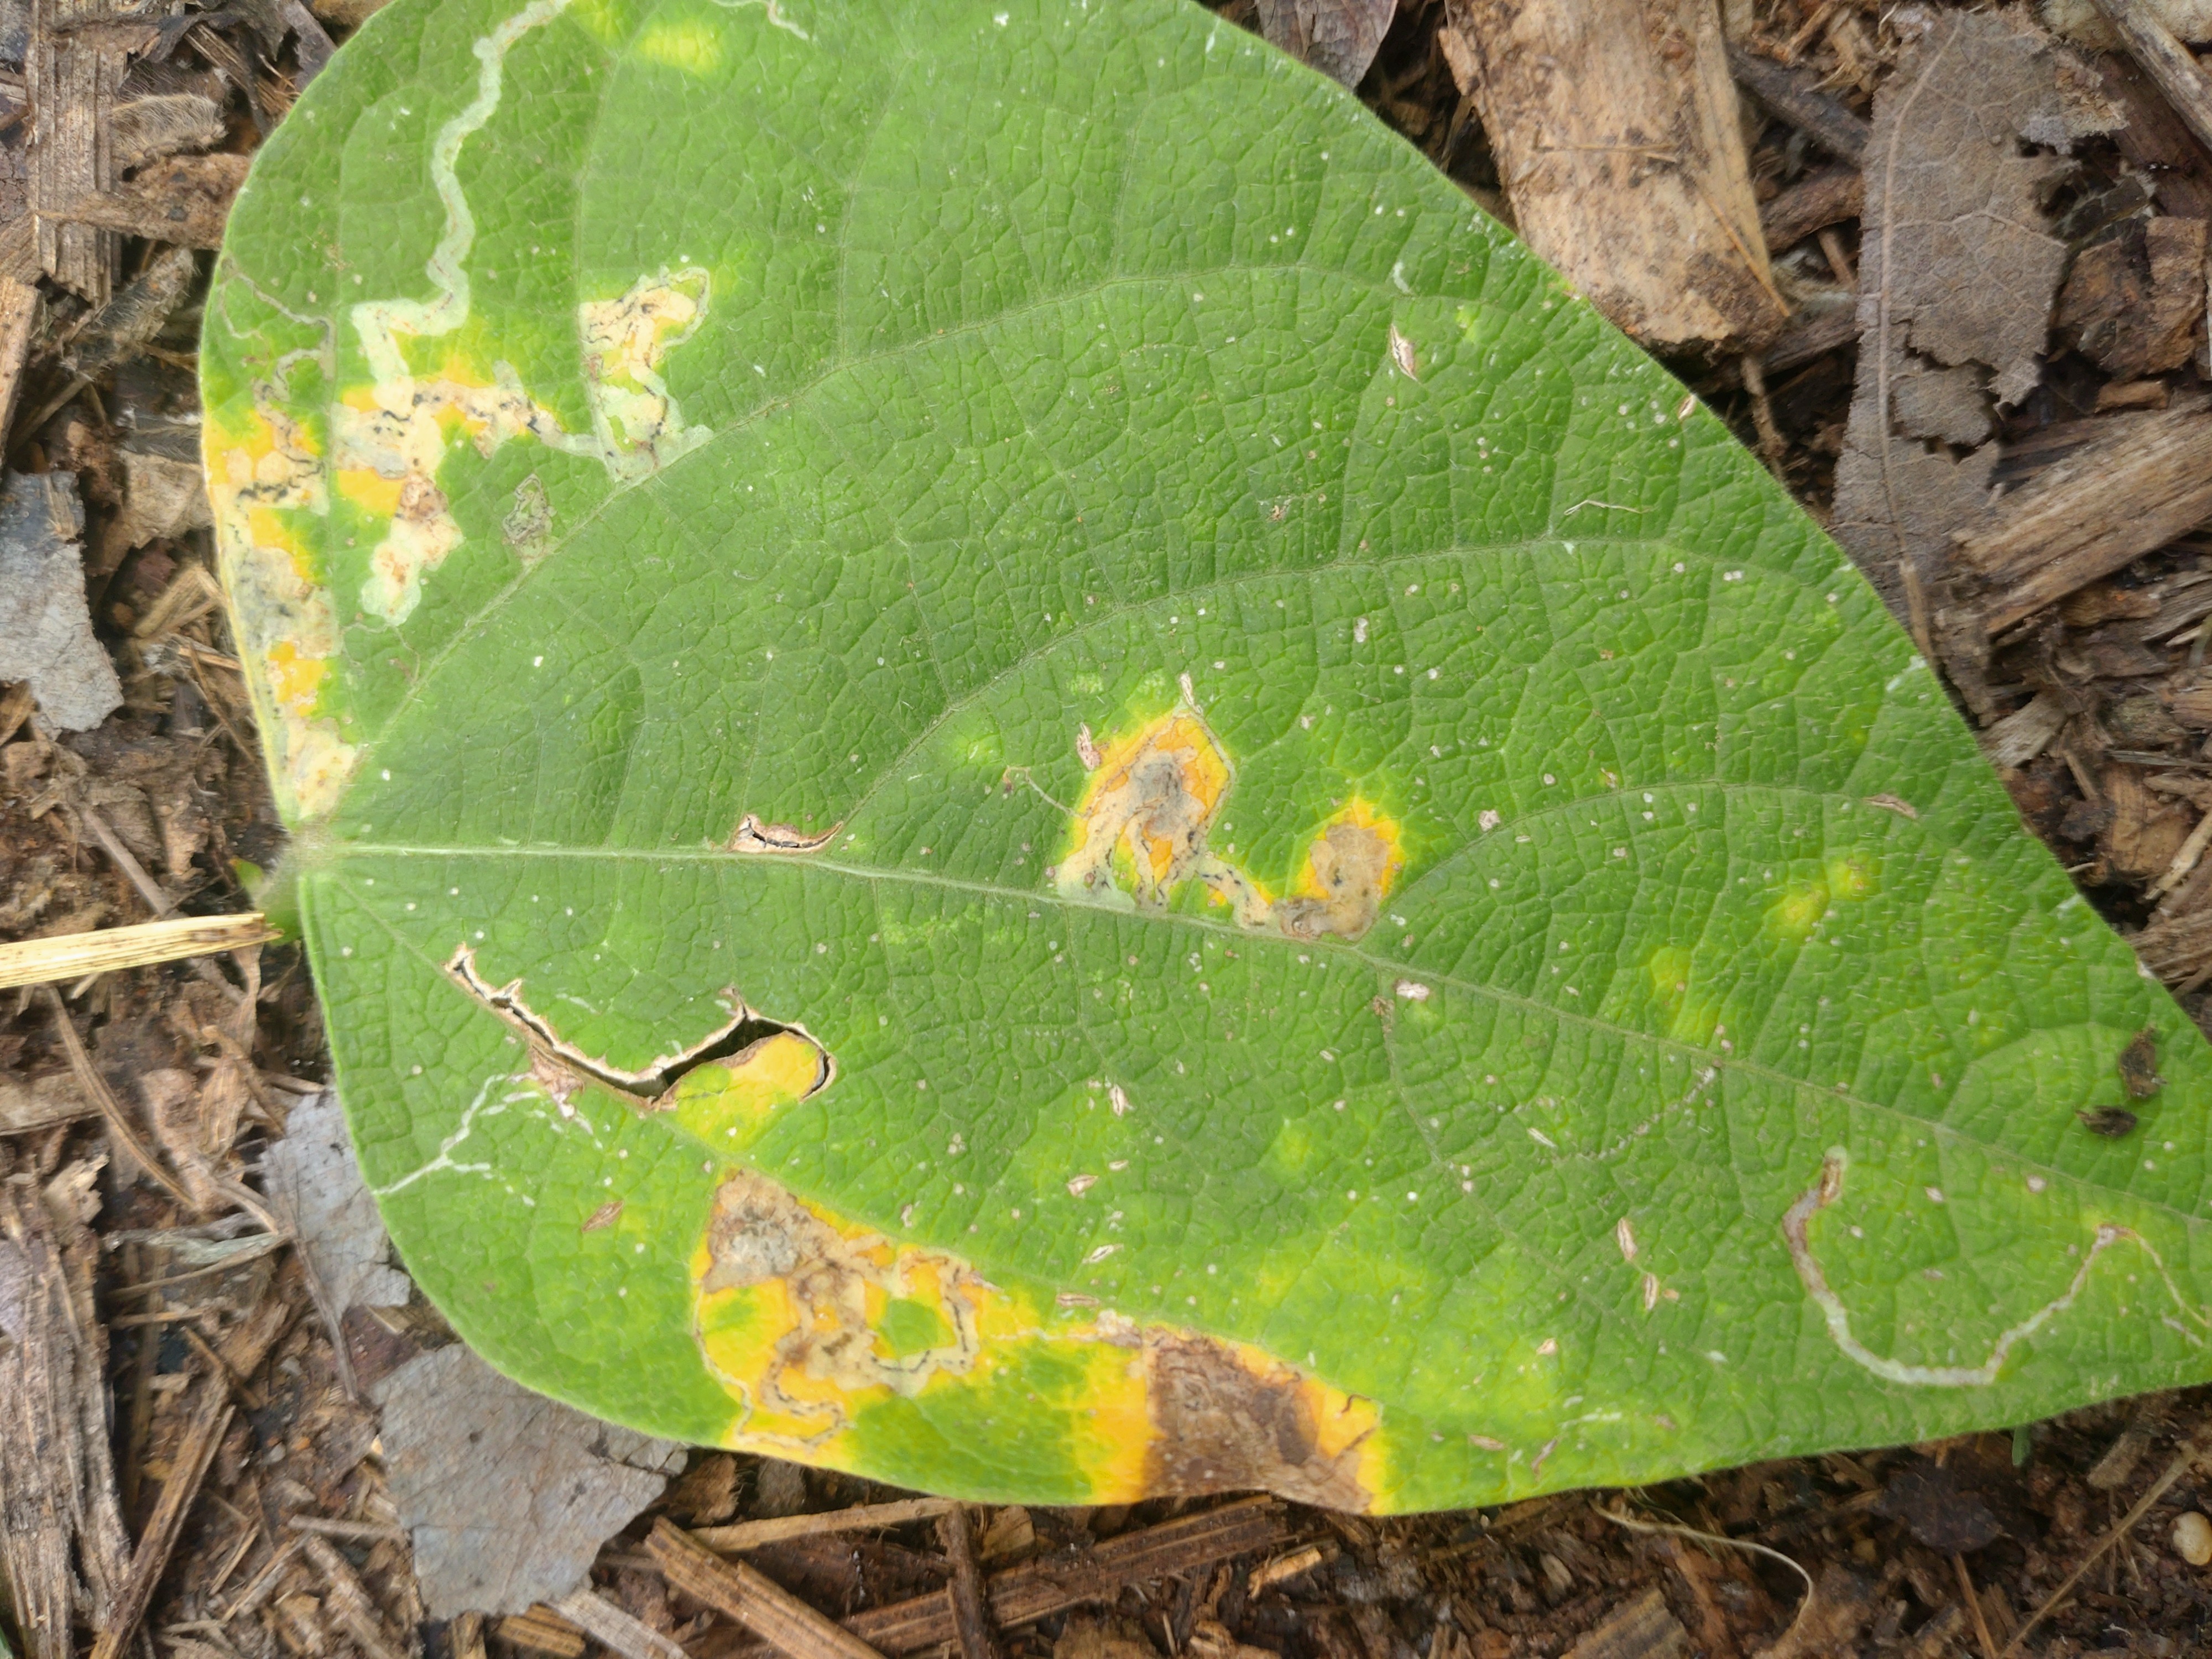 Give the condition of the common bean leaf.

rust
